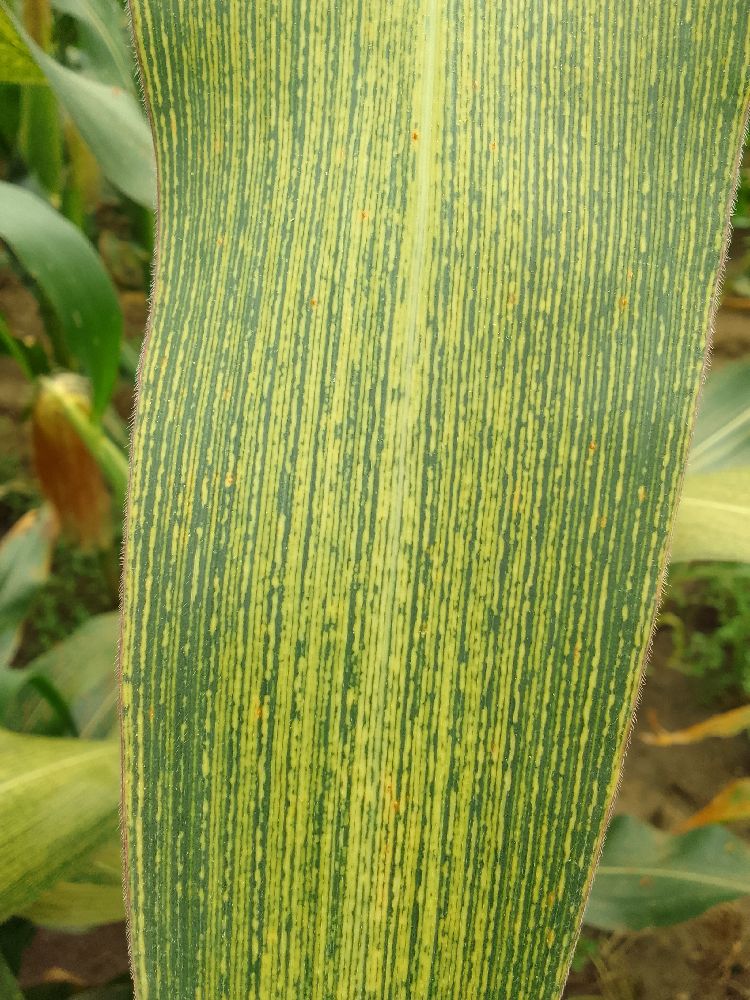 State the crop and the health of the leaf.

maize, maize streak virus
